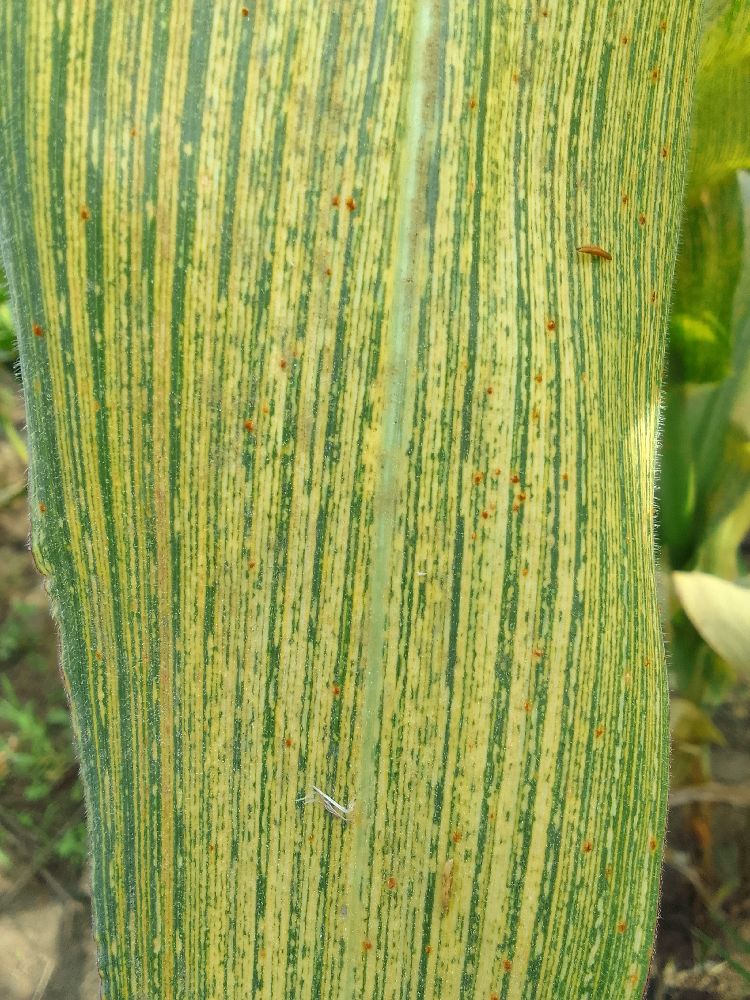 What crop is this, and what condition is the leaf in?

maize, maize streak virus
